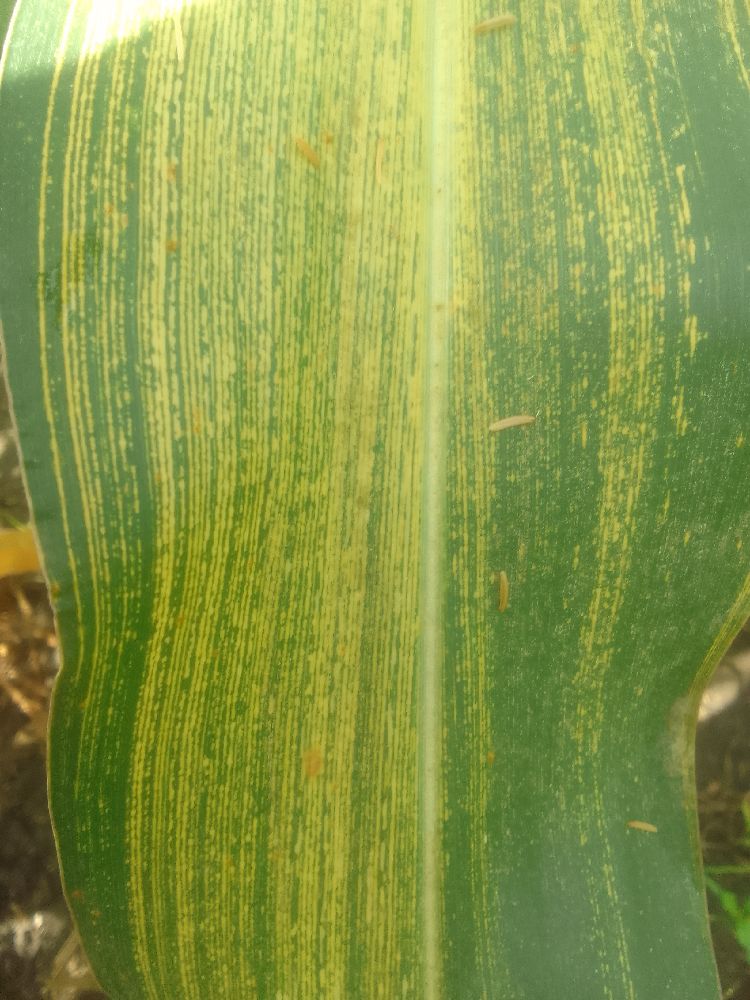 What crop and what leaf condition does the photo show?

maize, maize streak virus
